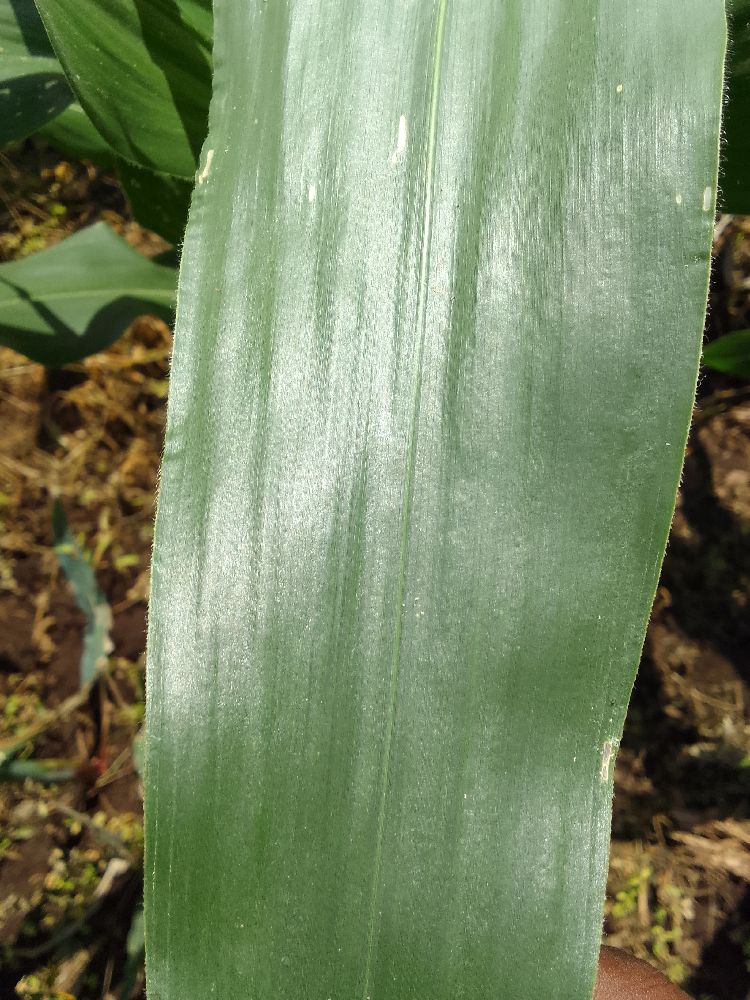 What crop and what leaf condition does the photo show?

maize, healthy
